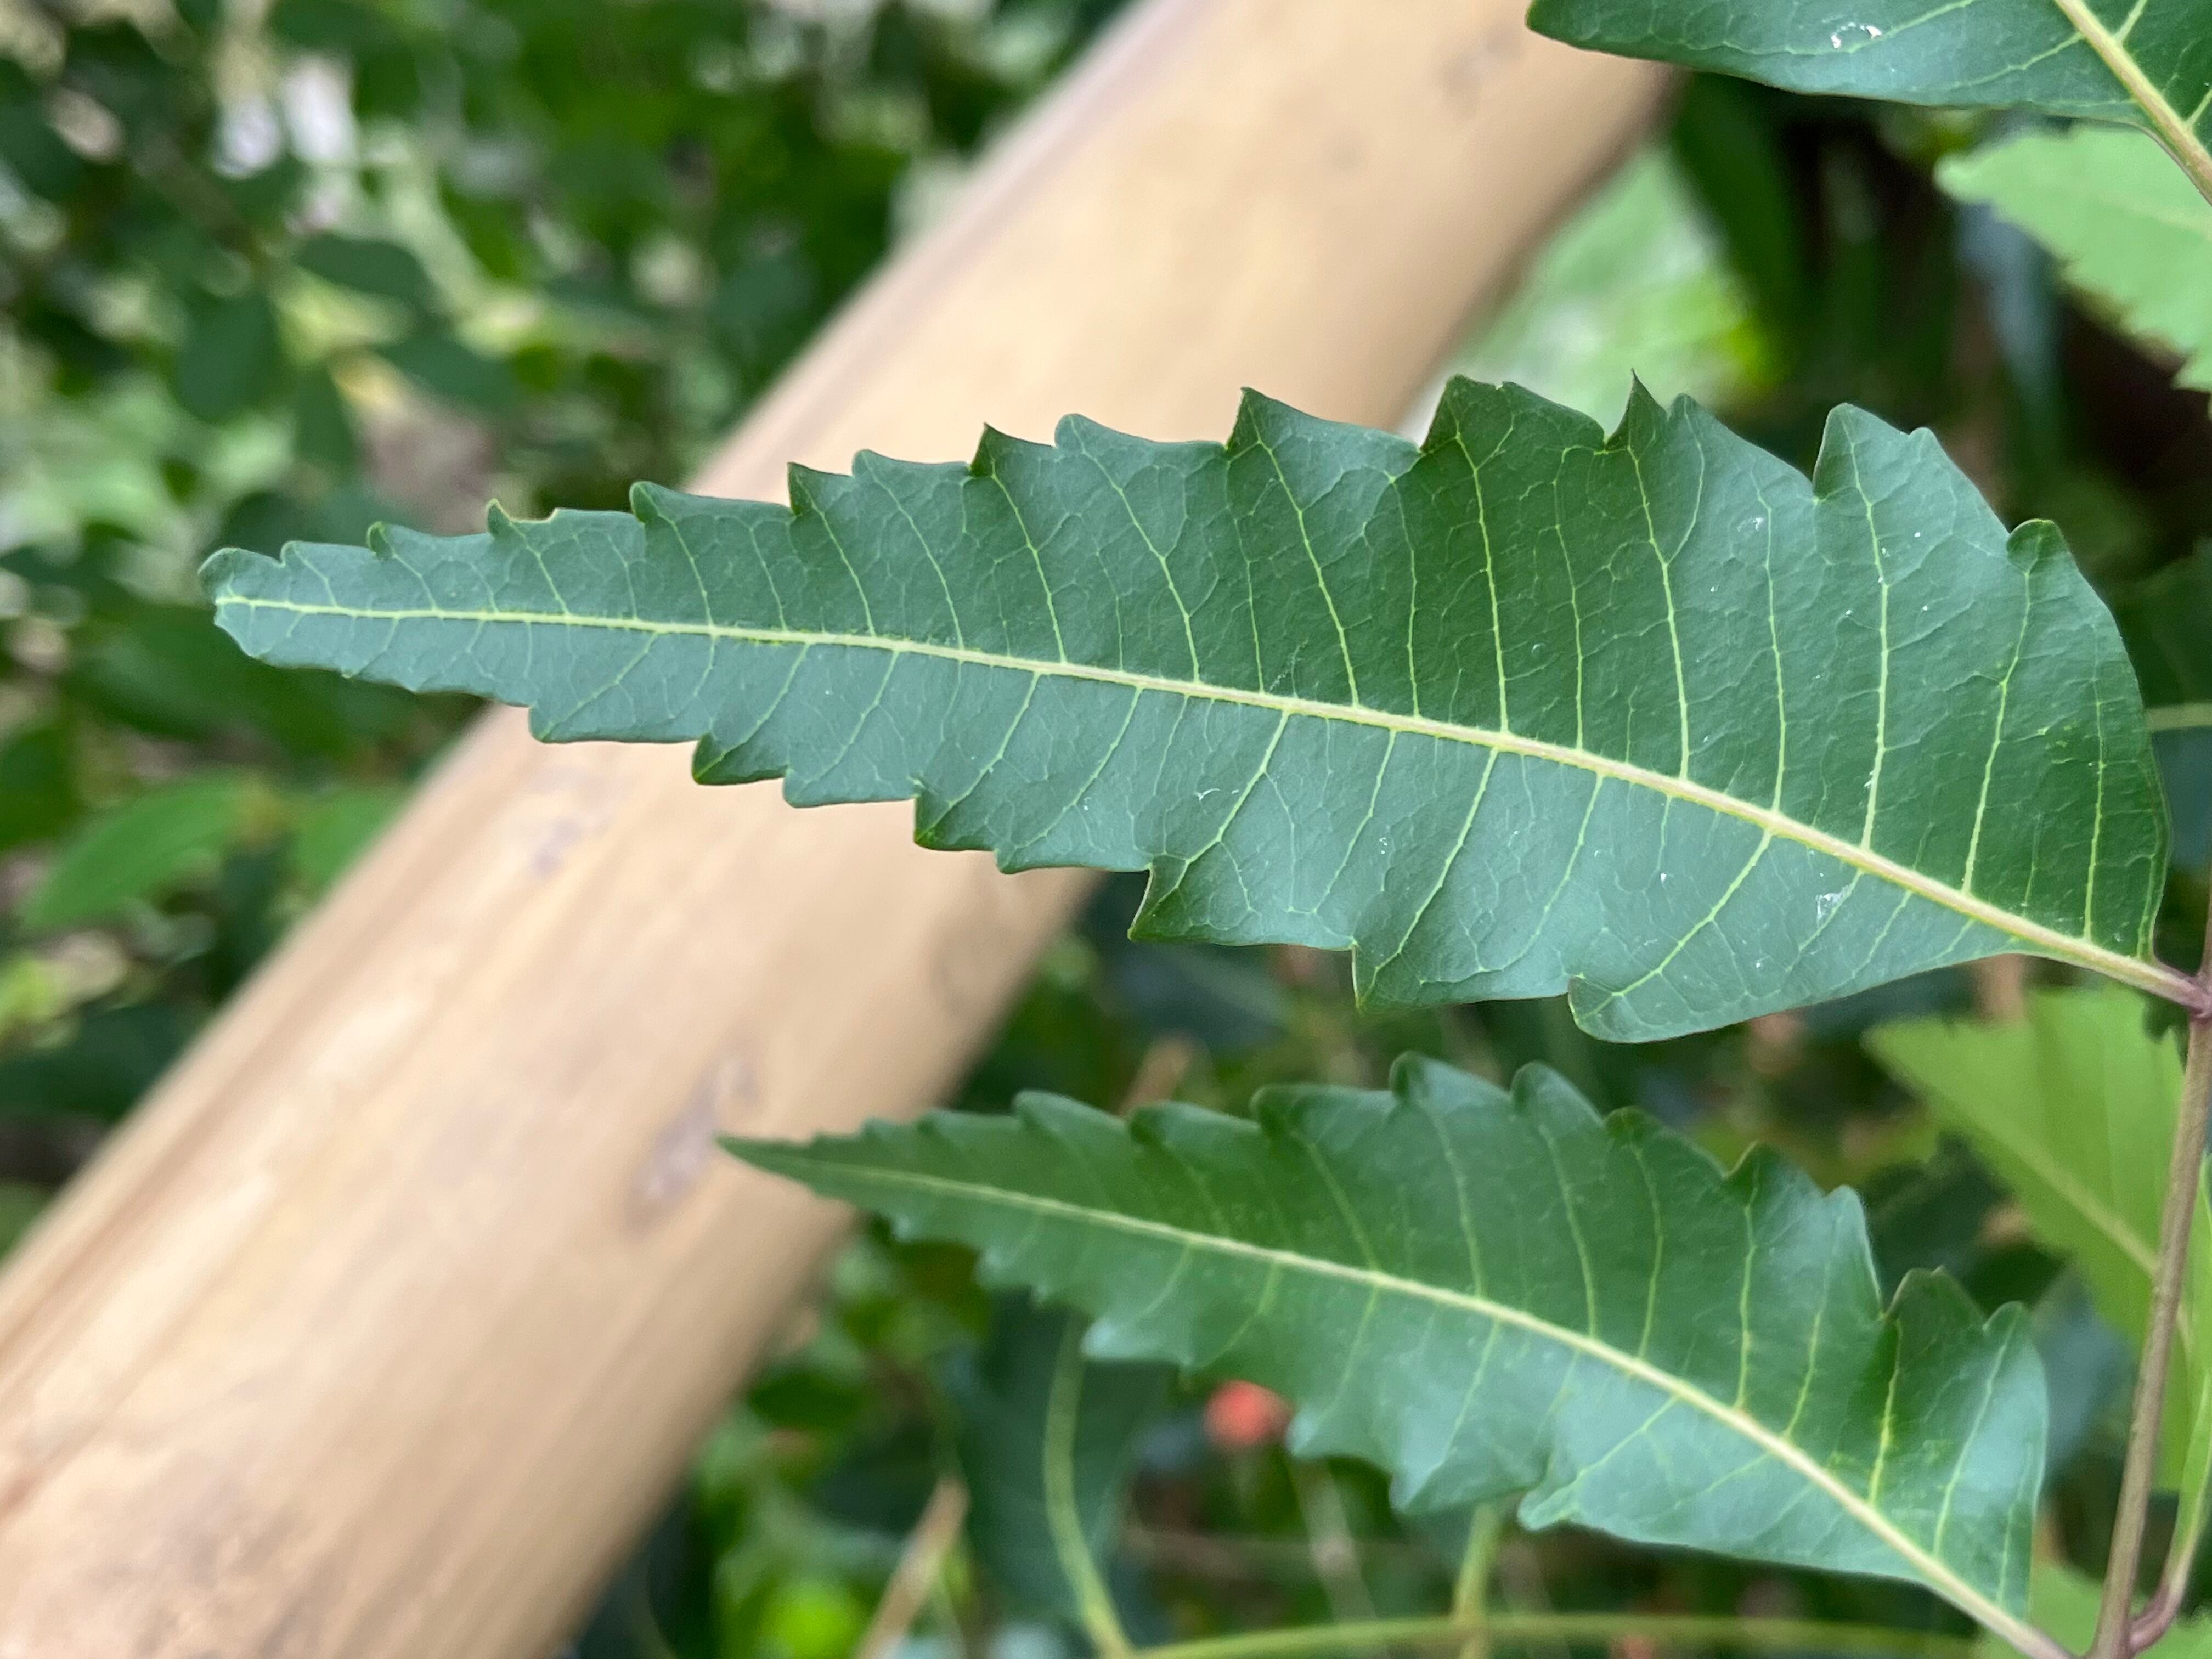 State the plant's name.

neem
